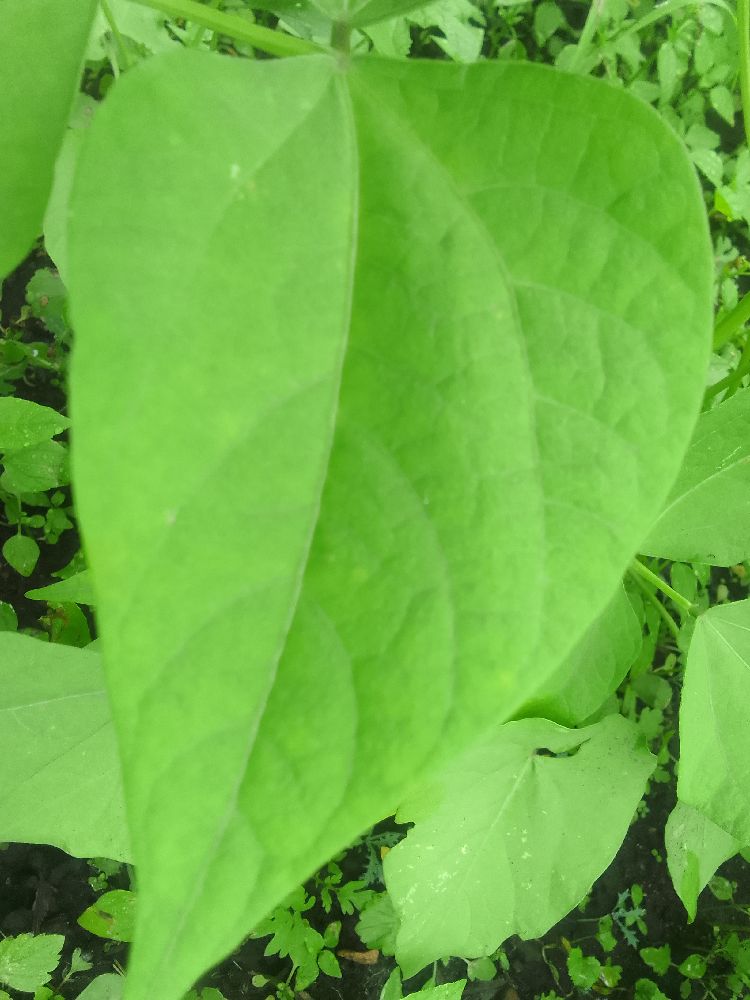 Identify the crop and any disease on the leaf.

common bean, healthy
